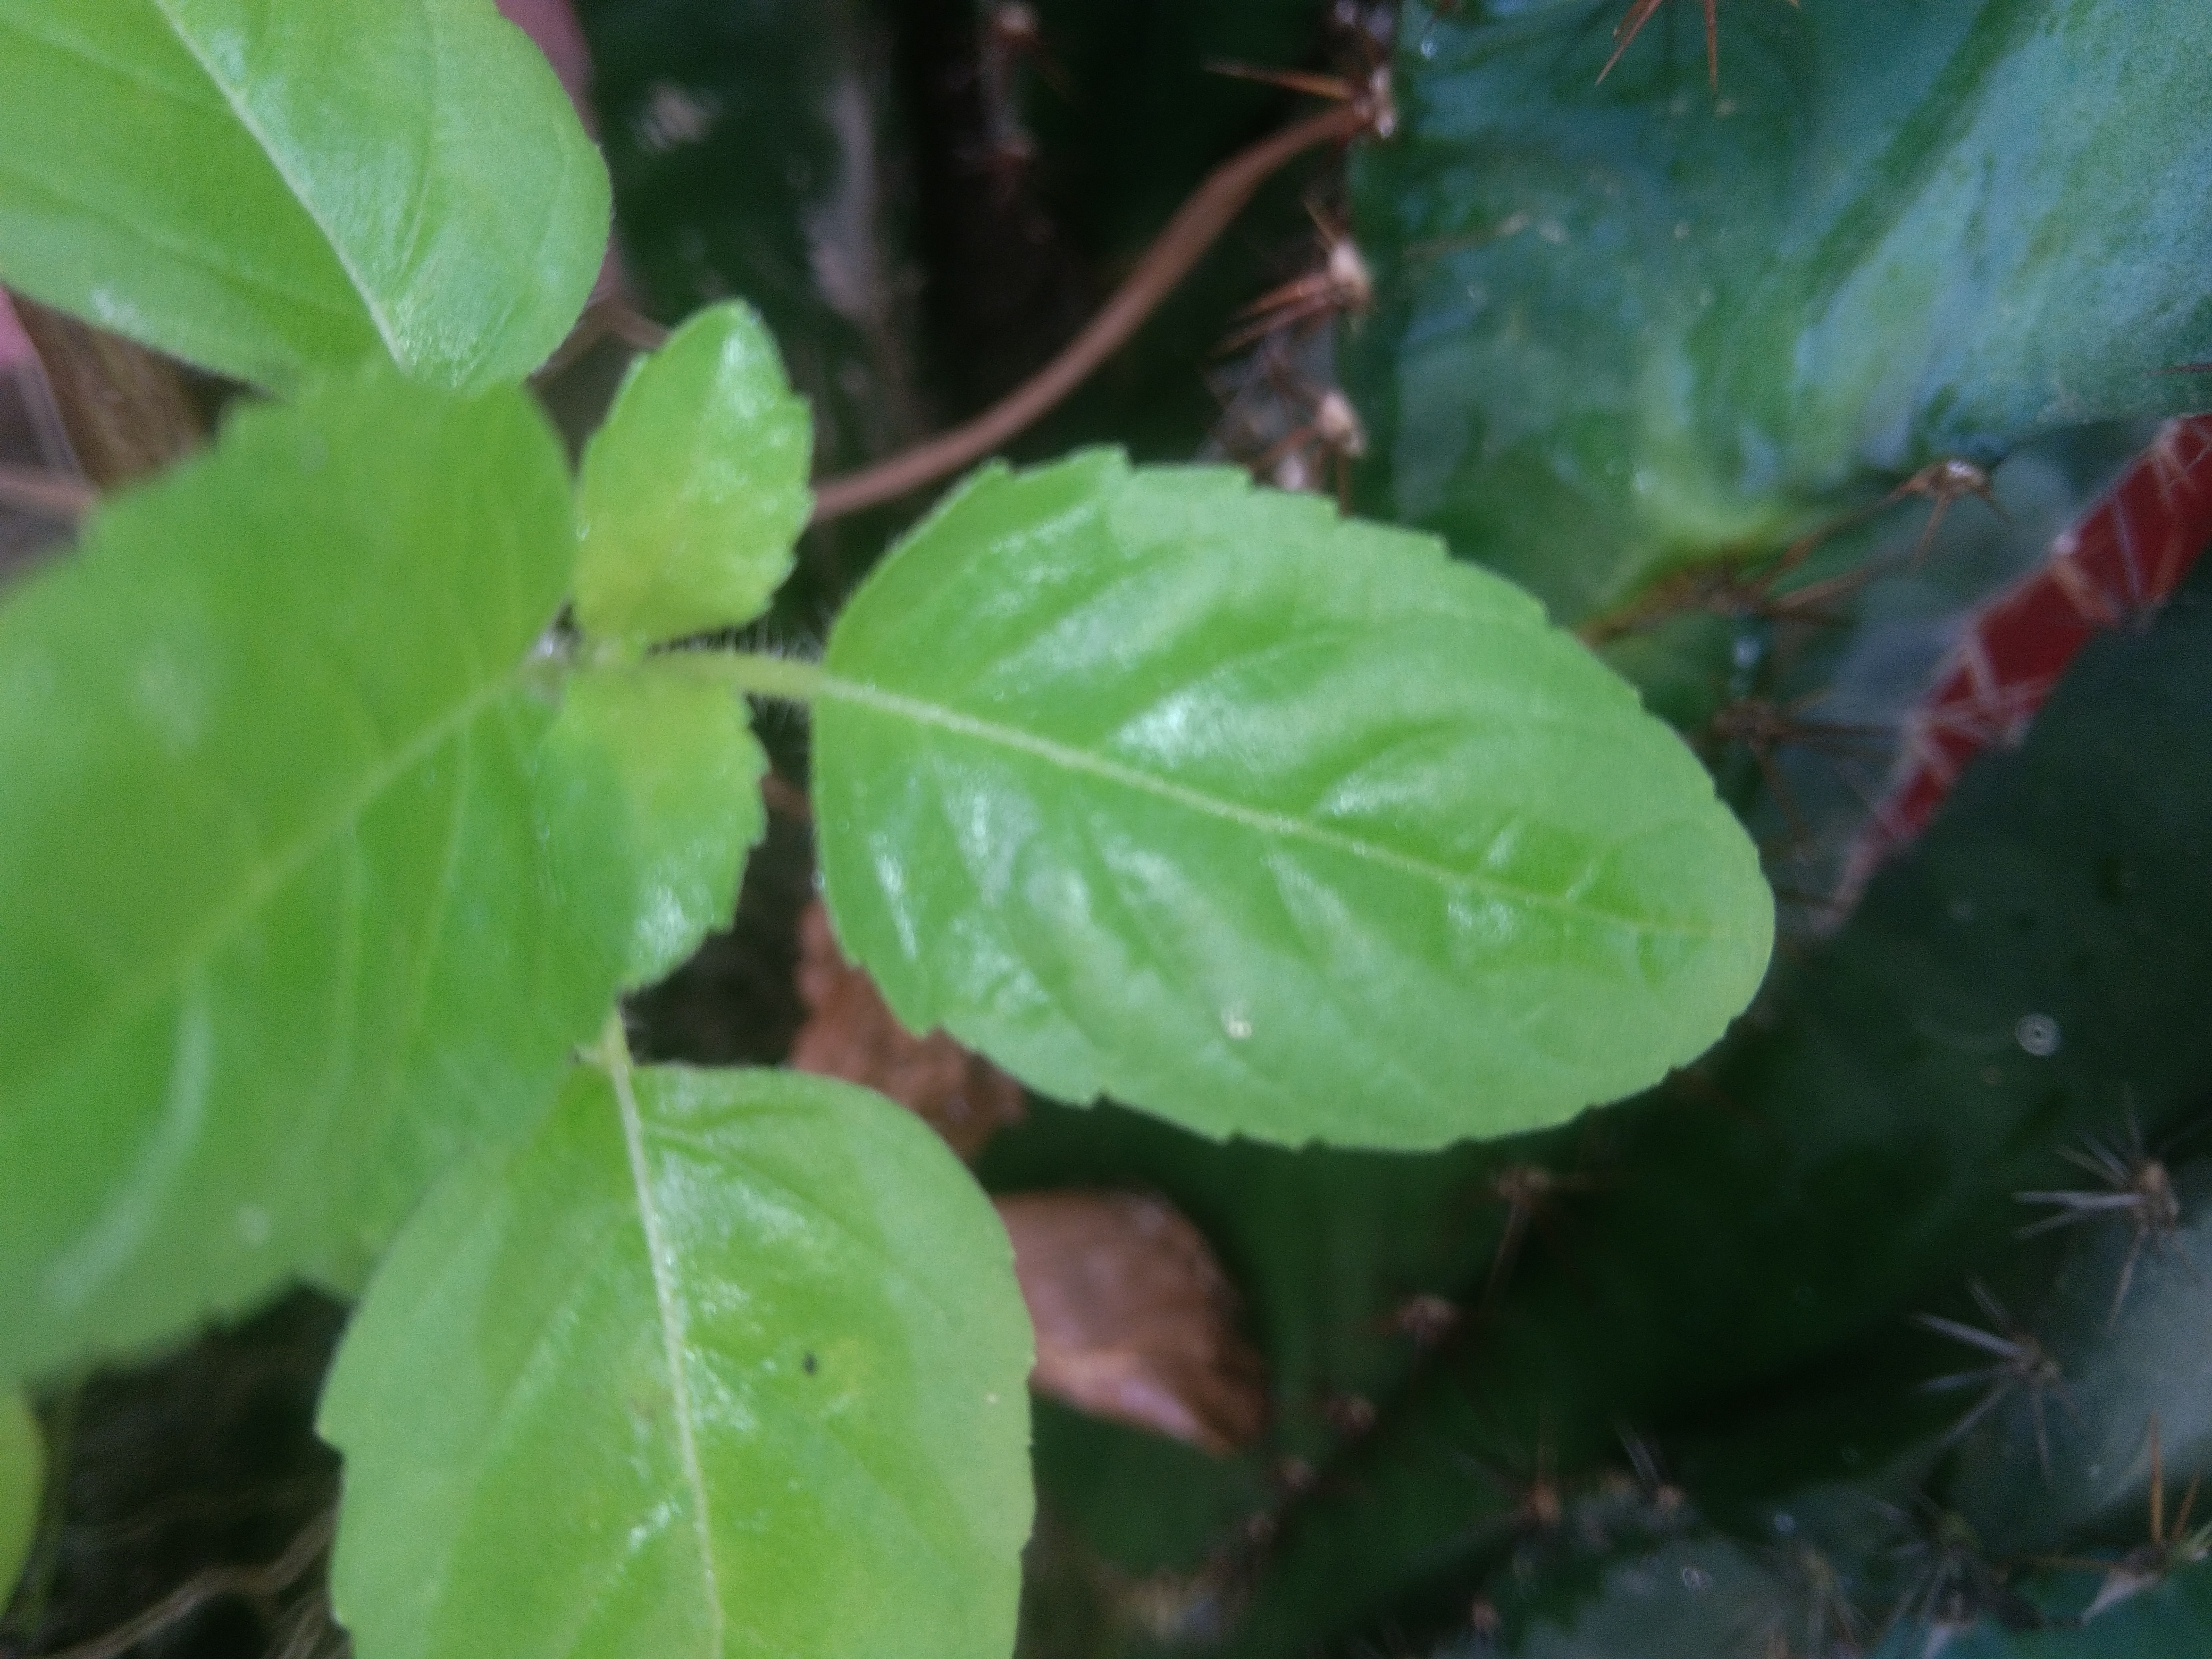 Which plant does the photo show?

tulshi
